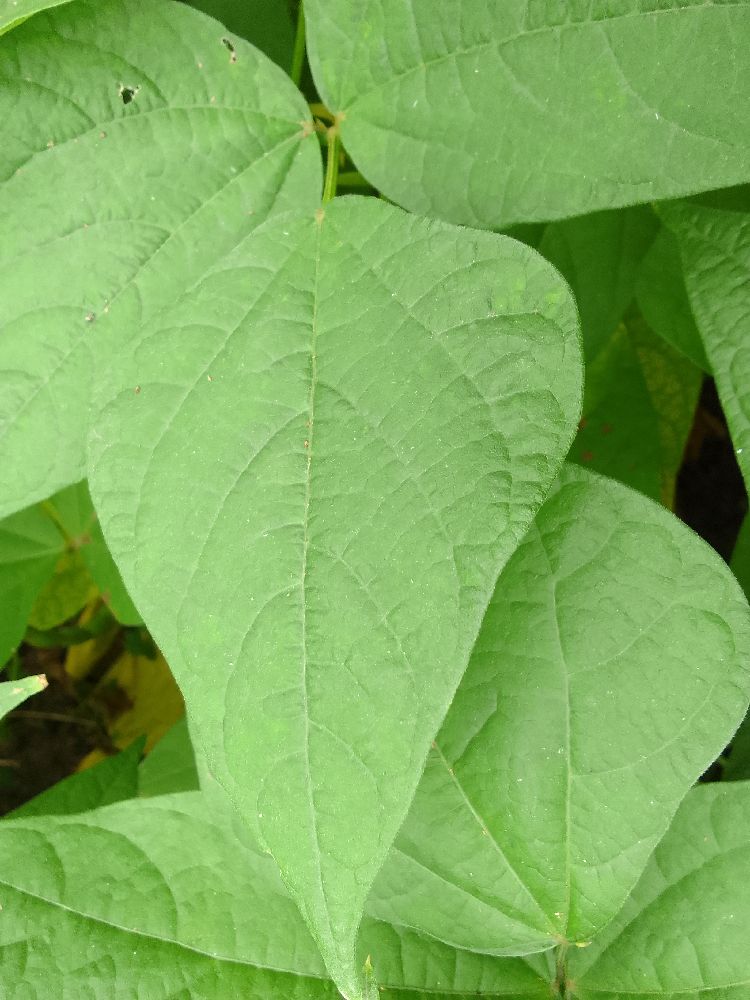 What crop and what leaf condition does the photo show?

common bean, healthy
